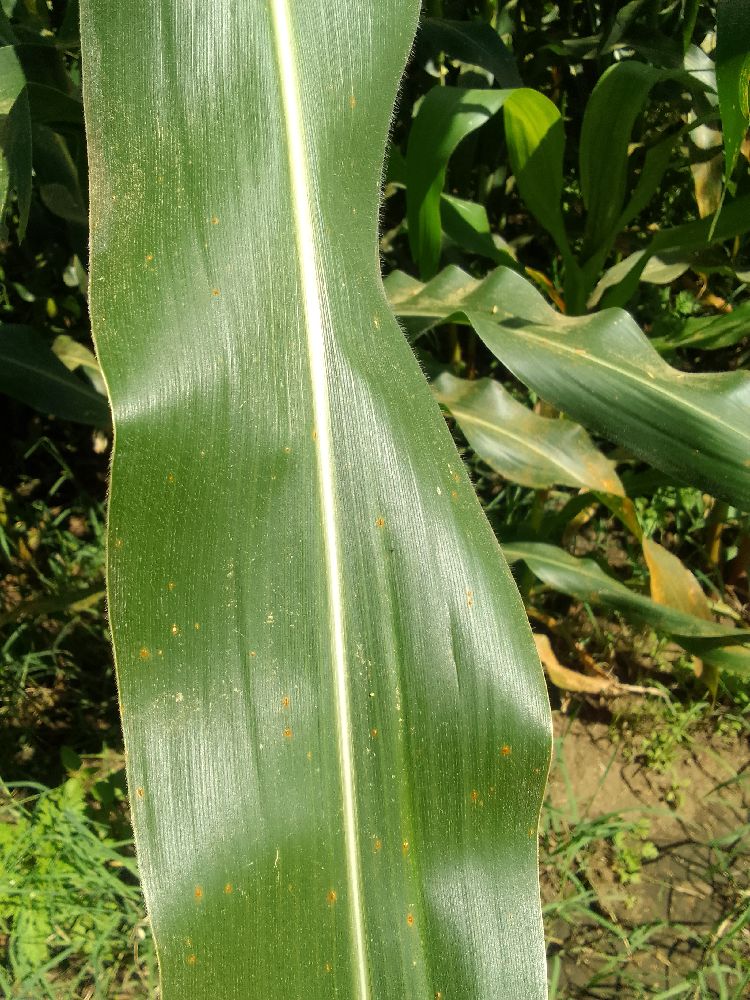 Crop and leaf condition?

maize, healthy
